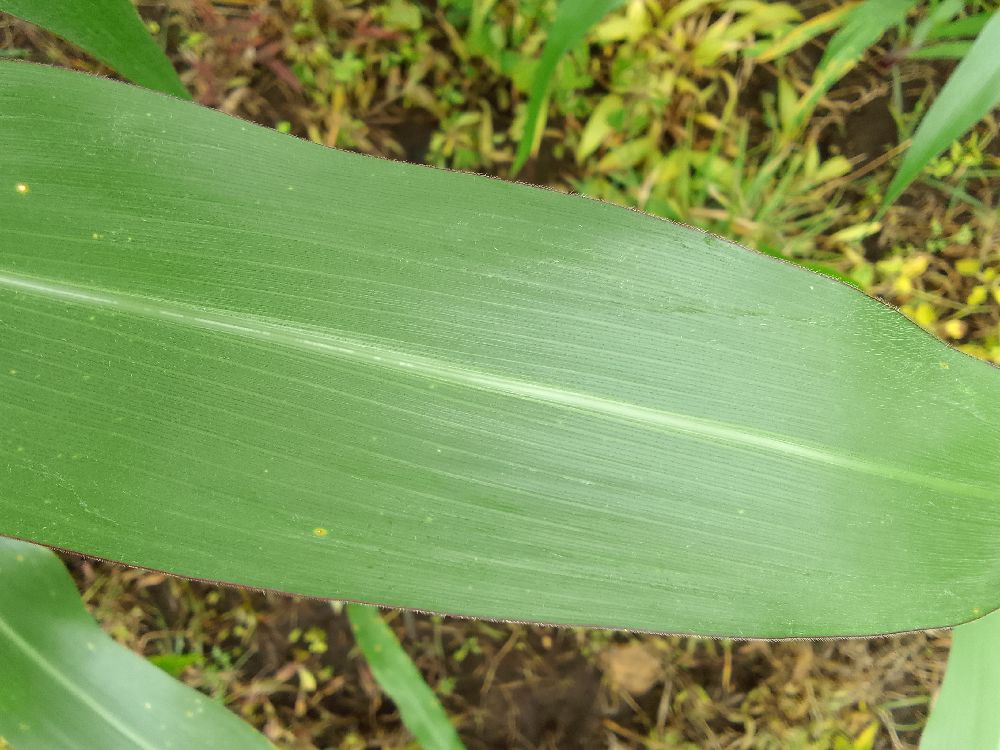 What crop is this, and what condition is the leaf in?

maize, healthy
